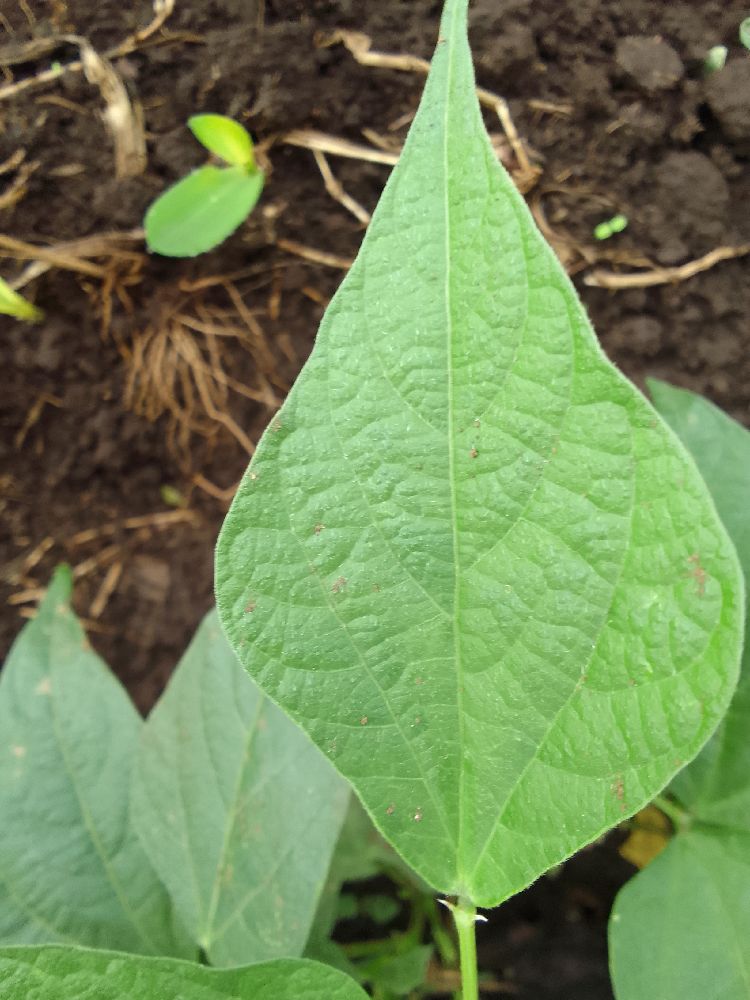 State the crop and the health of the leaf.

common bean, healthy
